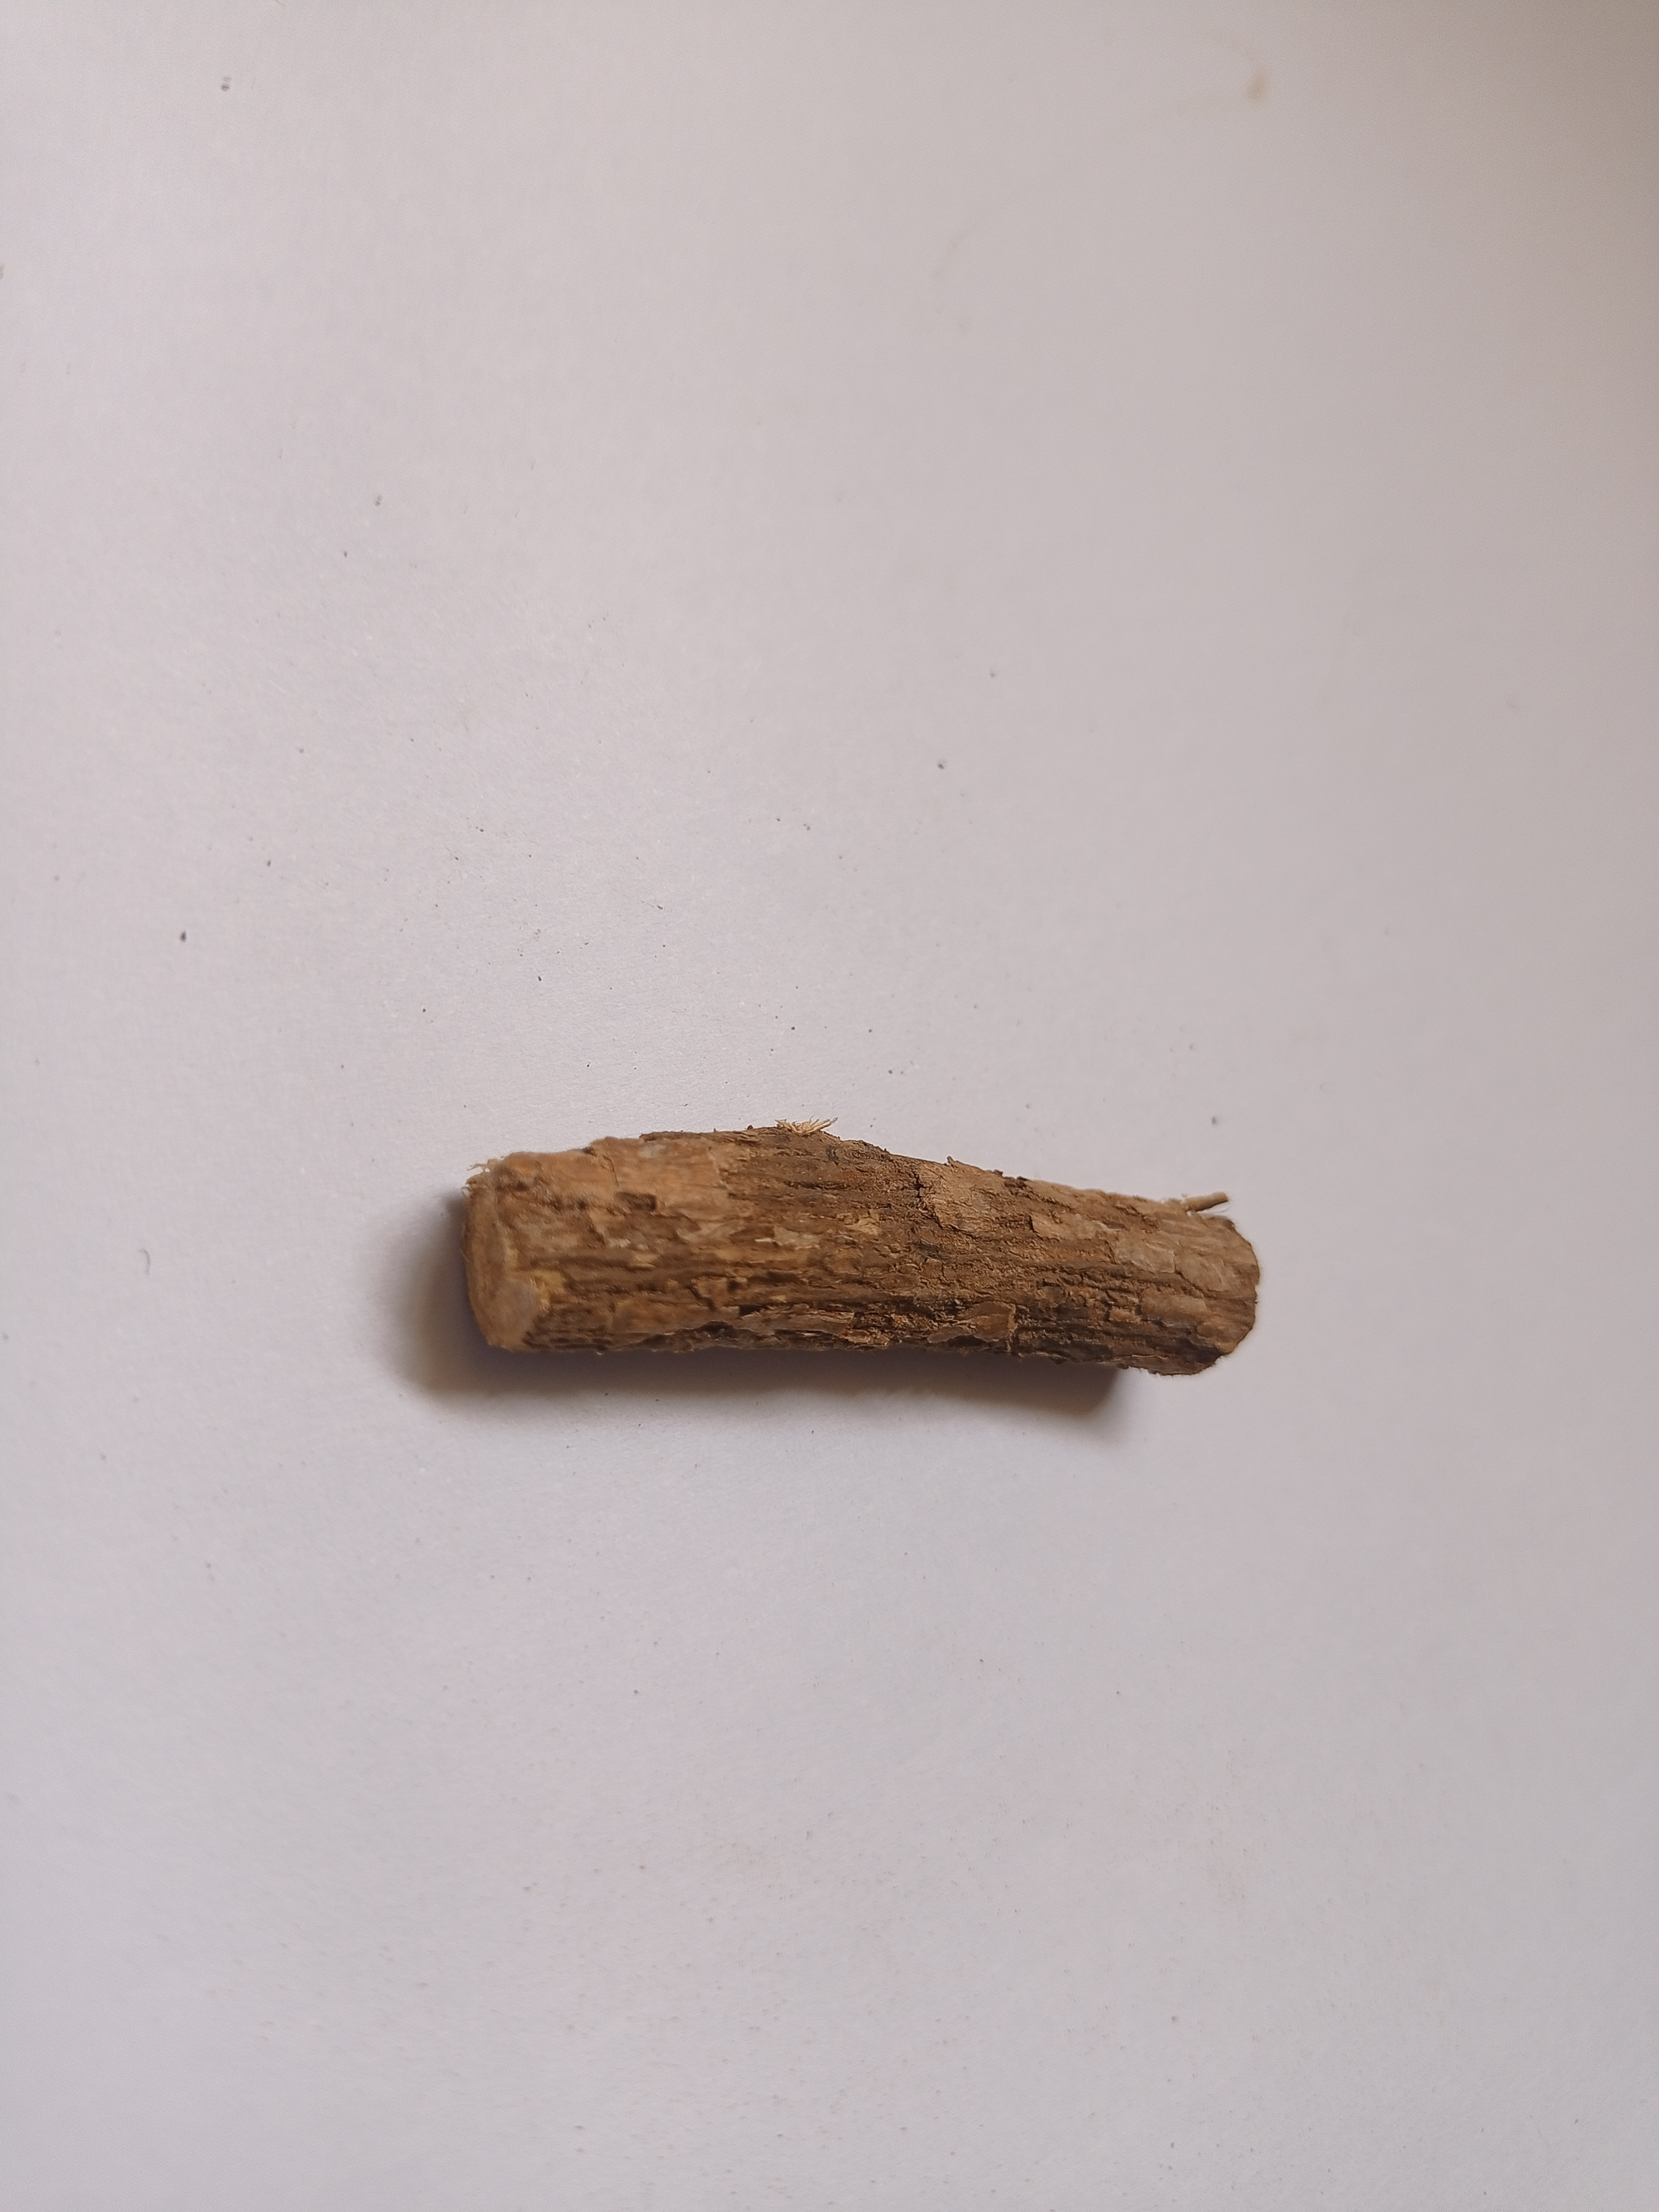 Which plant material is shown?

jesthamadh
